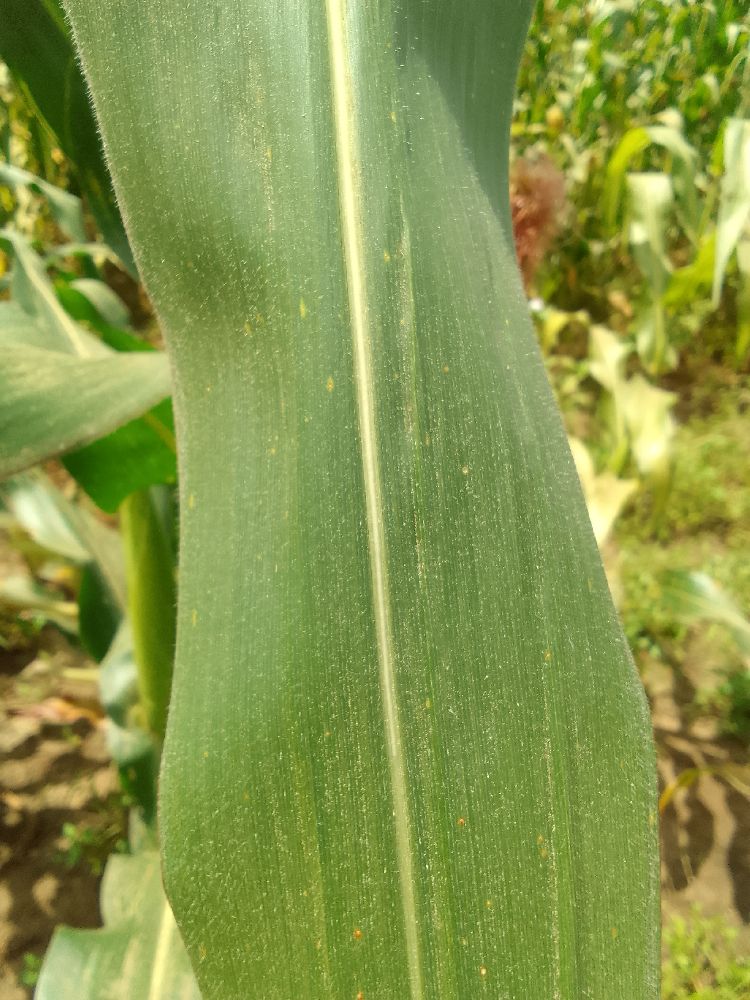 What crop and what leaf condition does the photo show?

maize, healthy
